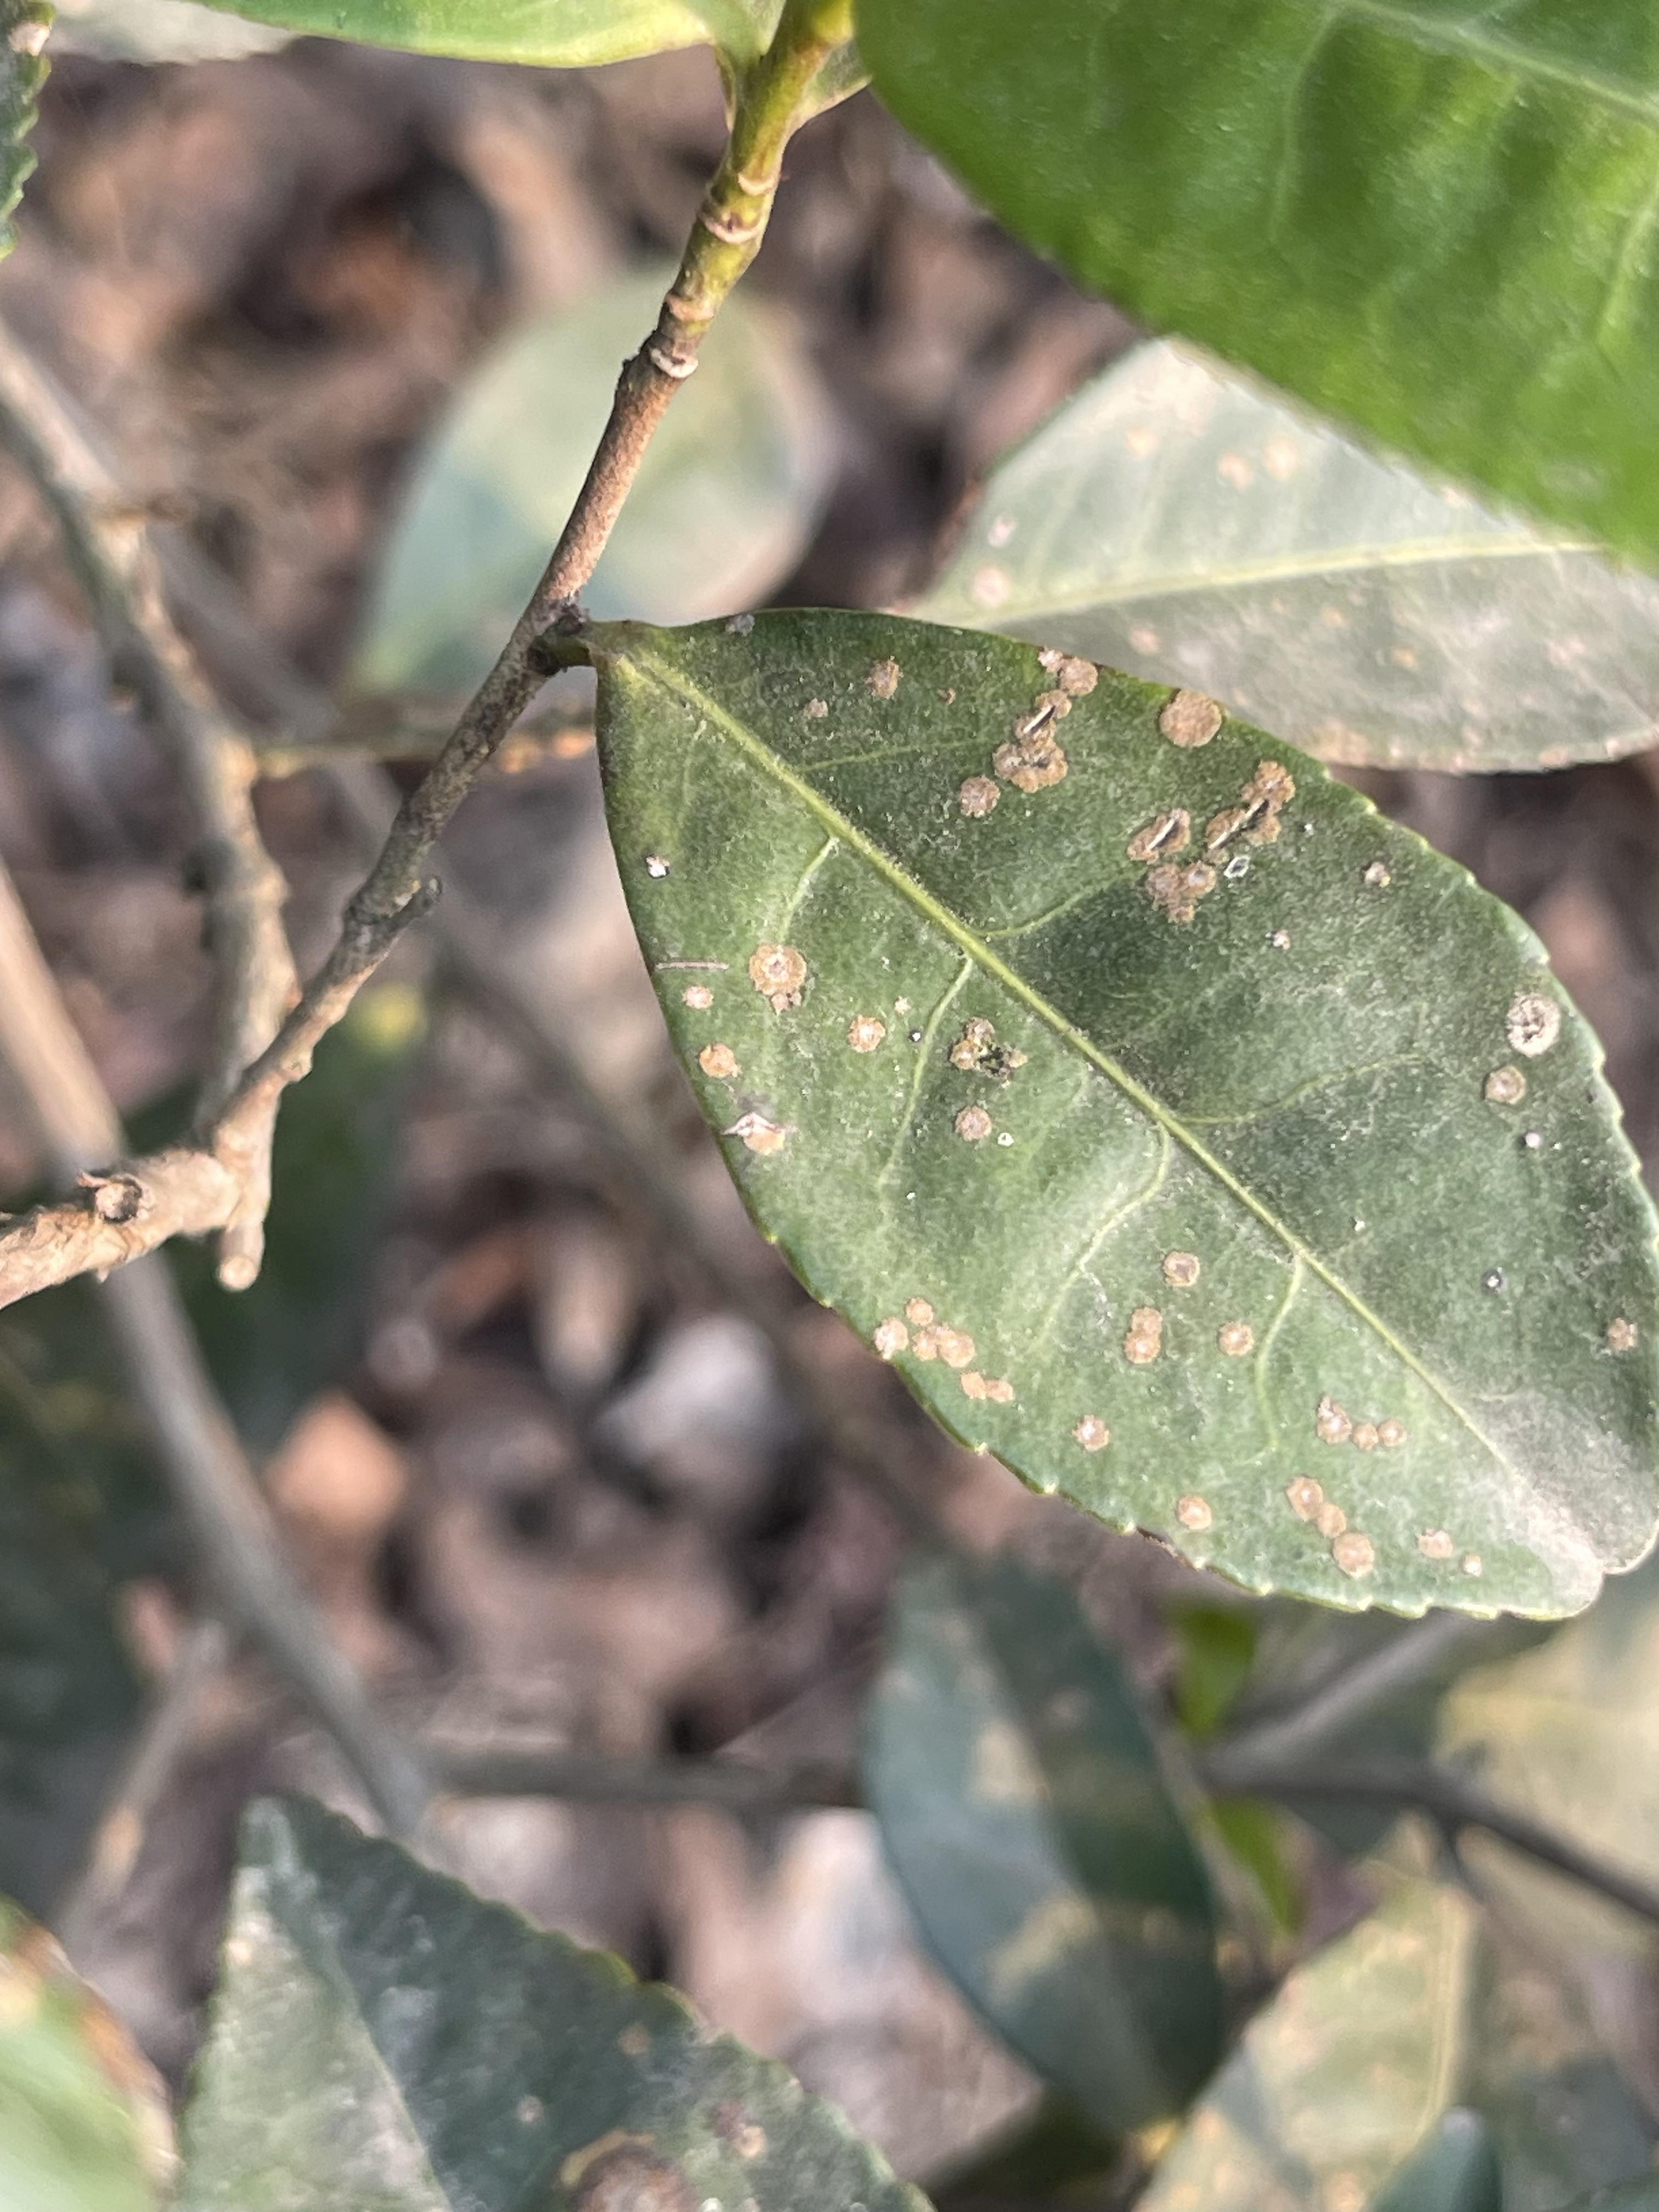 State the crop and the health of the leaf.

tea, red rust
